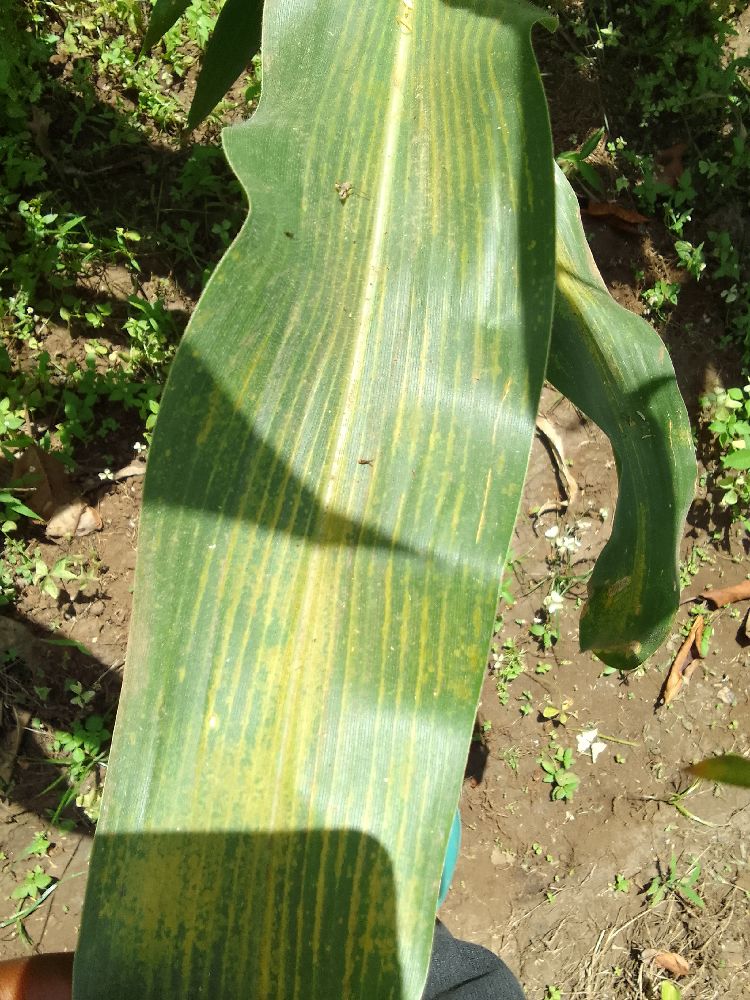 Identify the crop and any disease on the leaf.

maize, maize lethal necrosis
